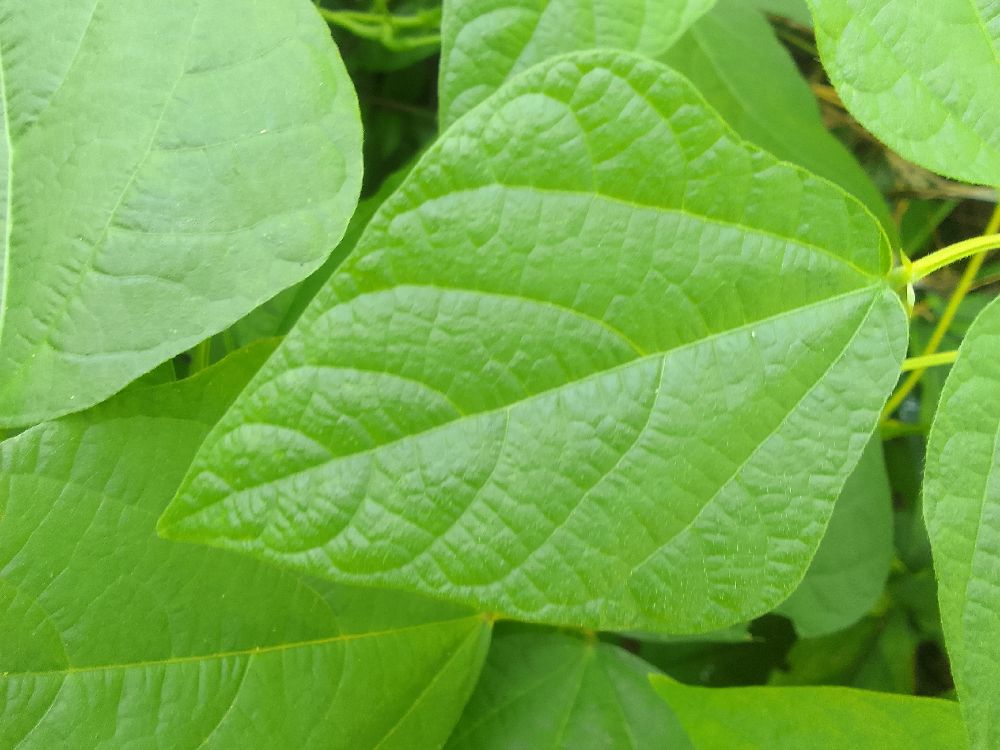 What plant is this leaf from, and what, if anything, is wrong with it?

common bean, healthy
